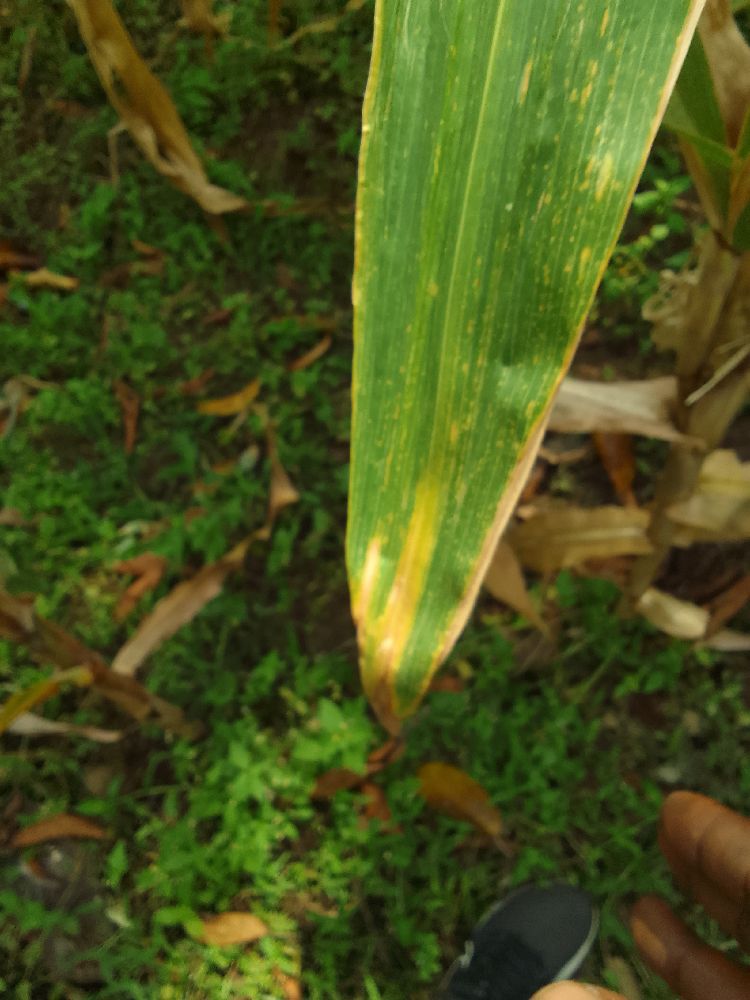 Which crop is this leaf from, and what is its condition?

maize, maize lethal necrosis
